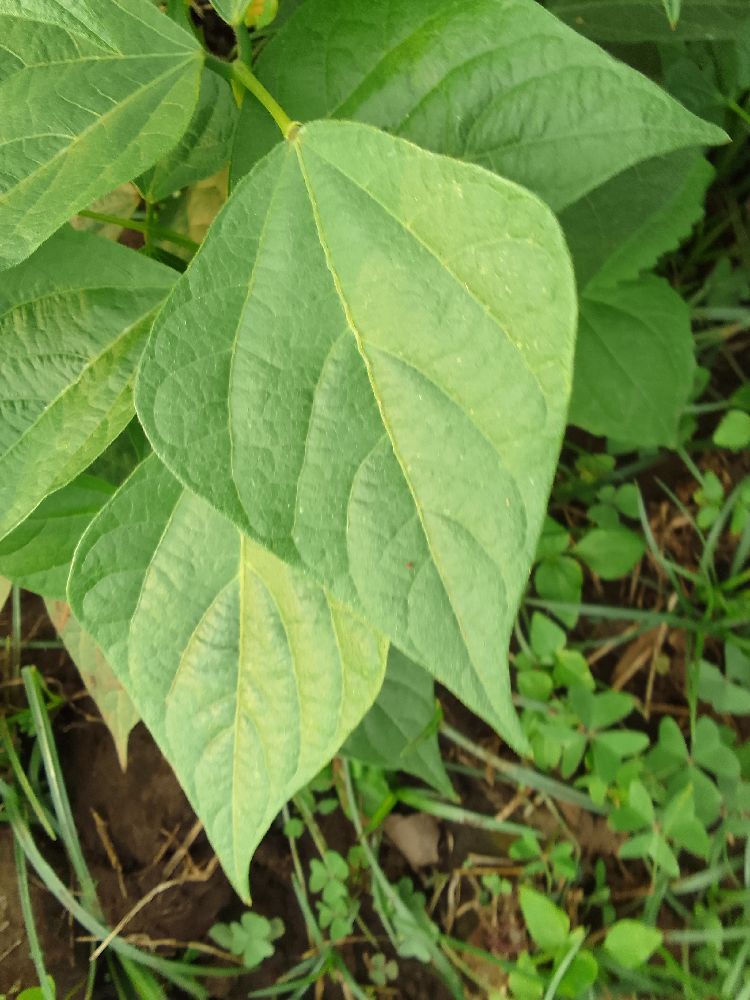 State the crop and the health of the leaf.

maize, healthy
